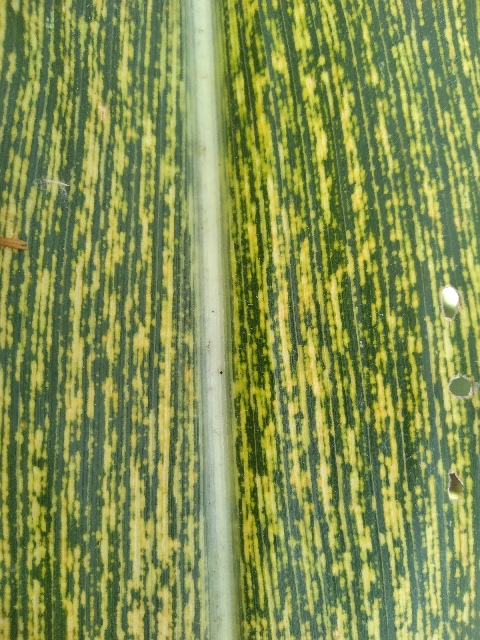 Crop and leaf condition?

maize, maize streak virus
